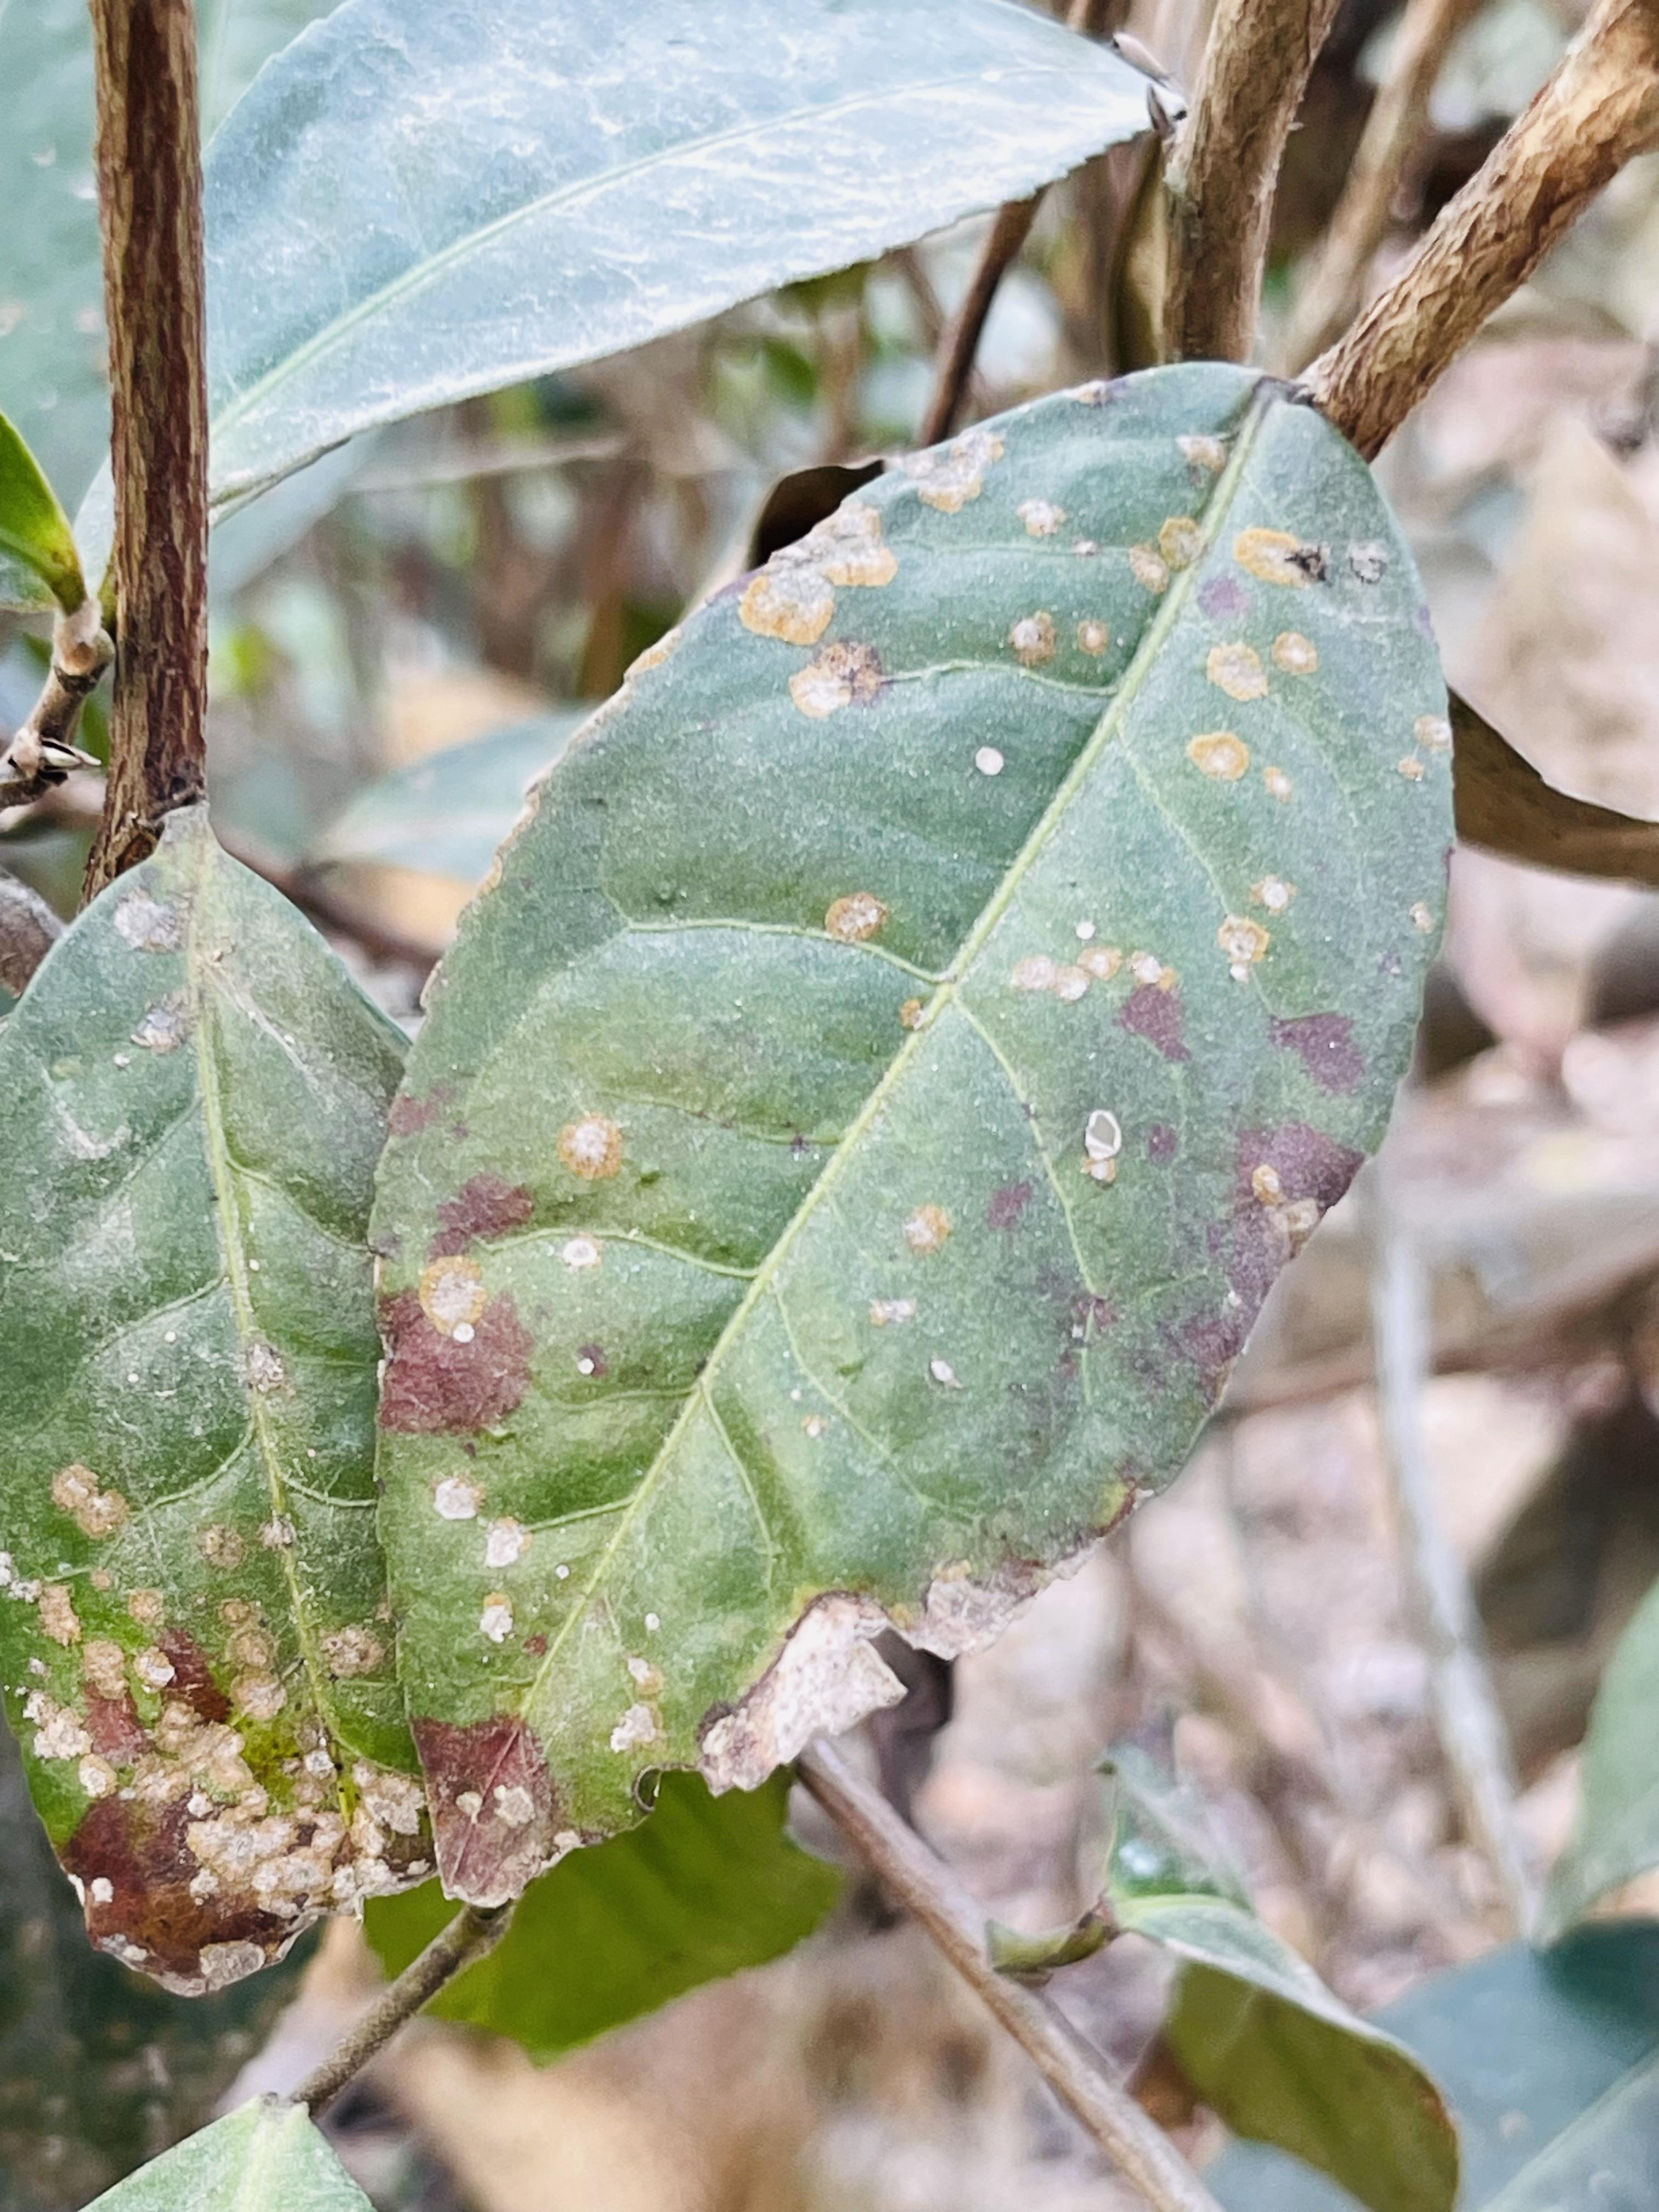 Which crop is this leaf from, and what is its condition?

tea, red rust
